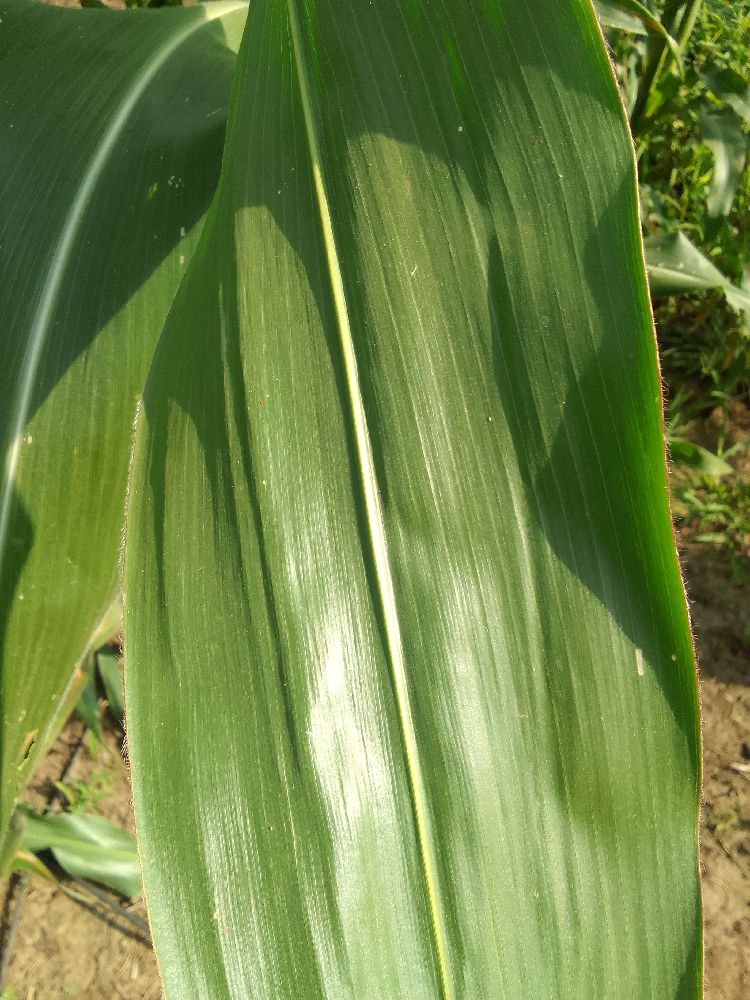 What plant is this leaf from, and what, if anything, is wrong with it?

maize, healthy
